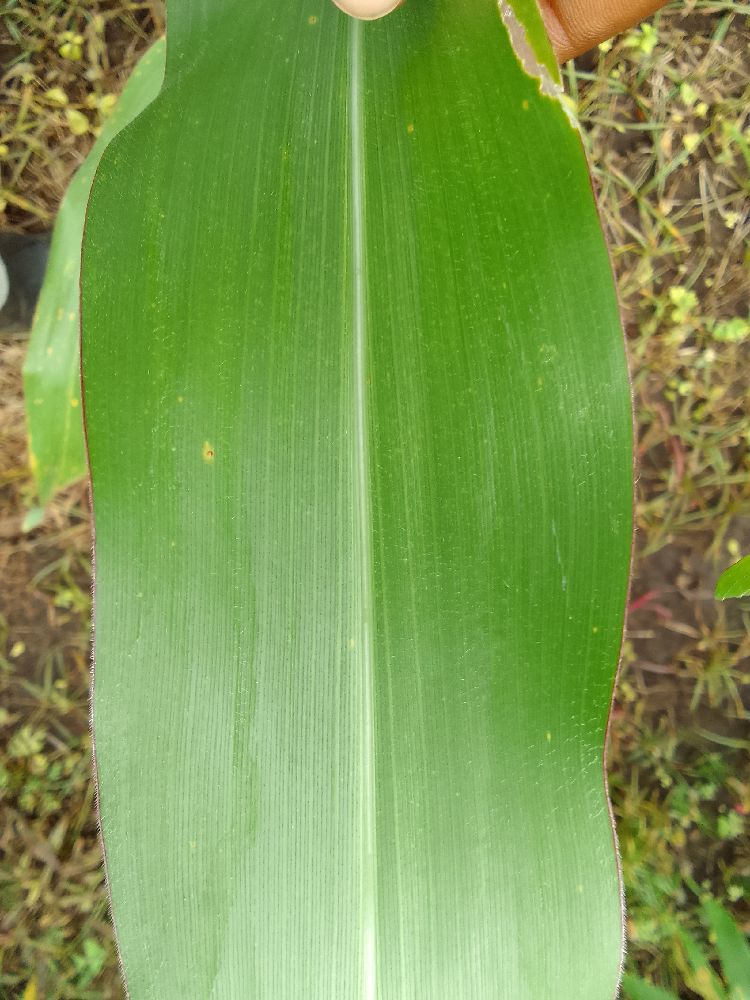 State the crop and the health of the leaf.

maize, healthy
